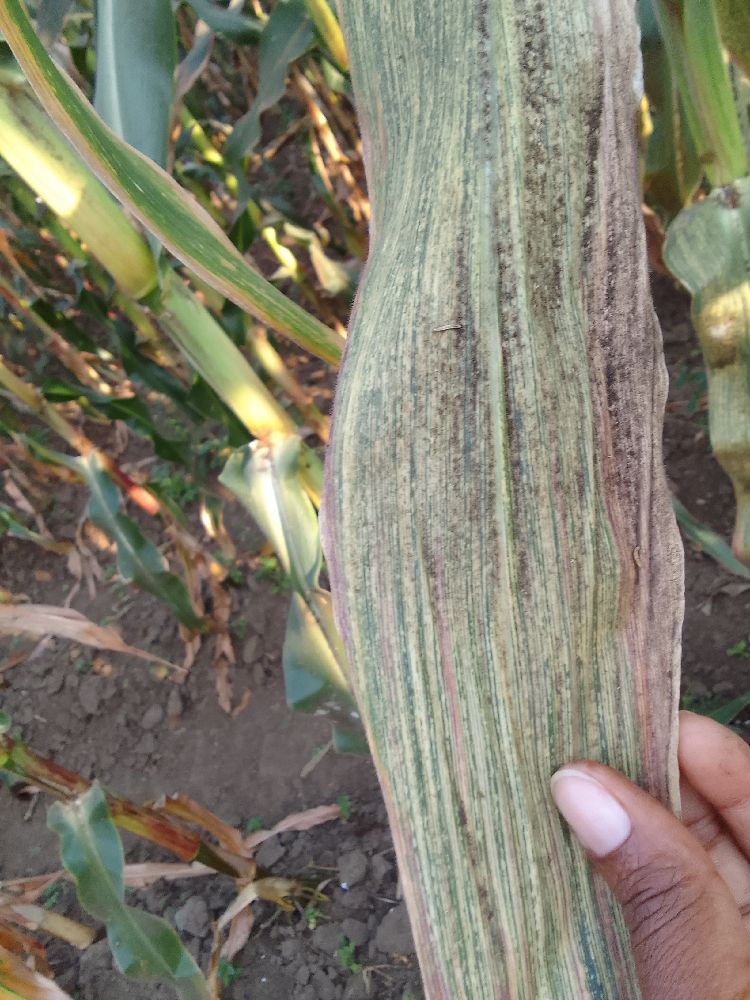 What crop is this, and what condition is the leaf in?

maize, maize streak virus
